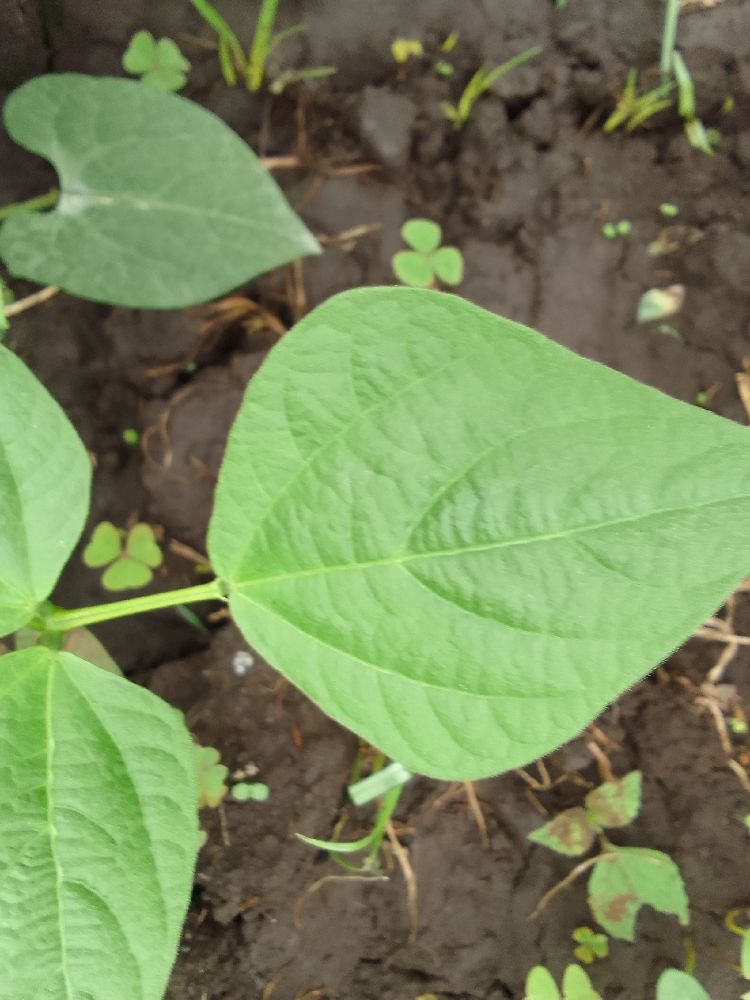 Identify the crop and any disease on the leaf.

common bean, healthy
